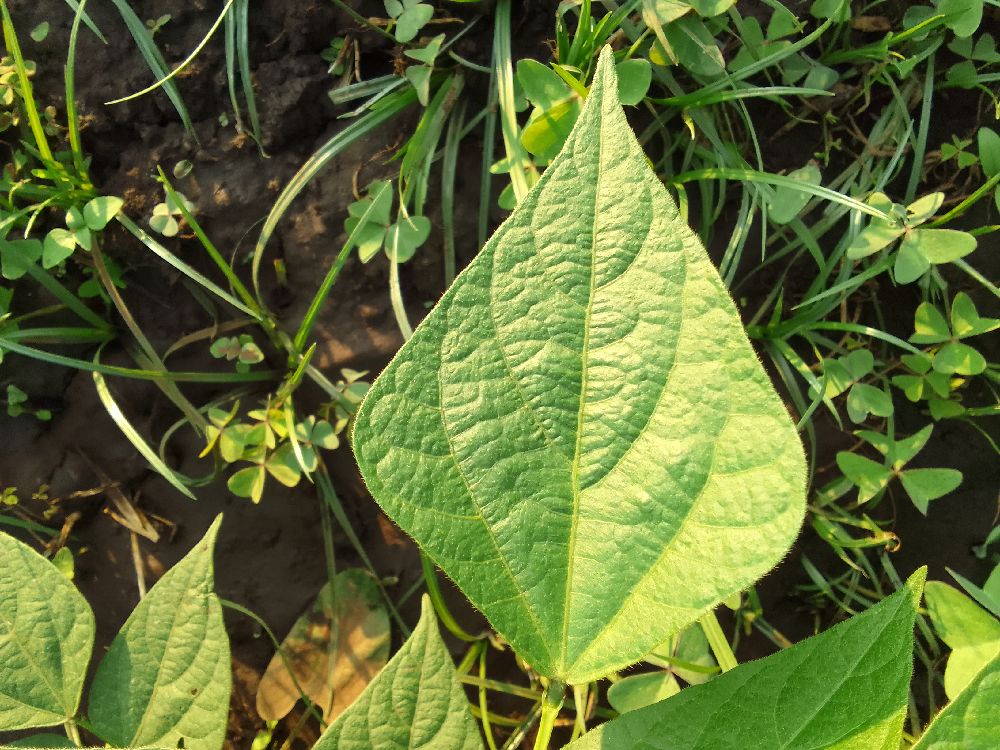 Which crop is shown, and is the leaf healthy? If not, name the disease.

common bean, healthy
